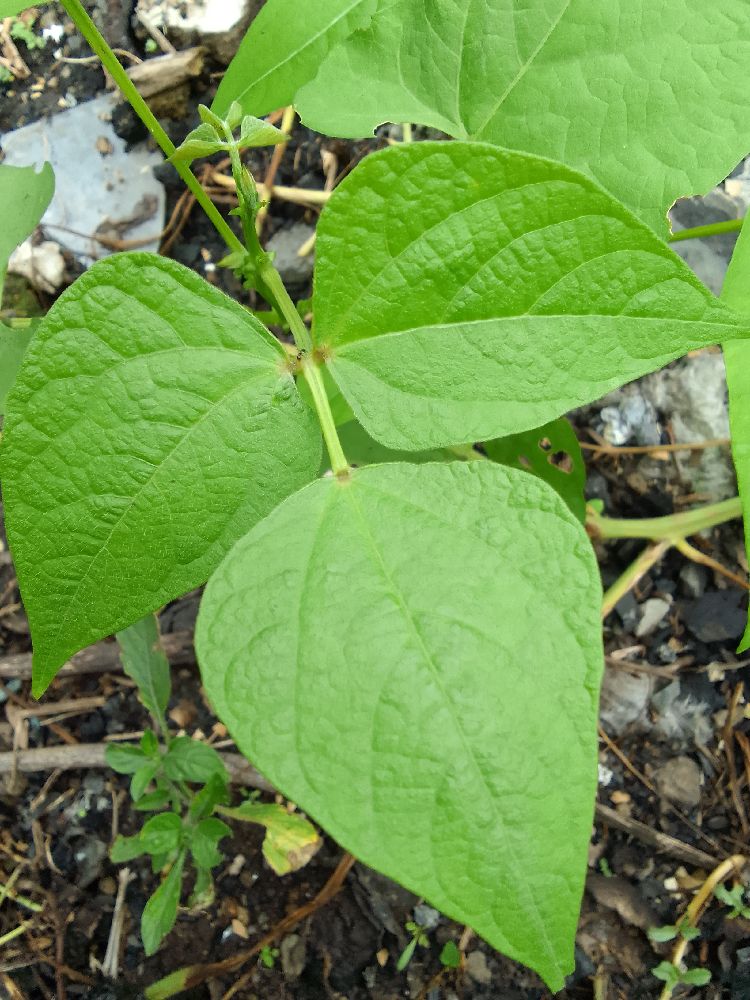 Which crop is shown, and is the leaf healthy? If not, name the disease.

common bean, healthy
